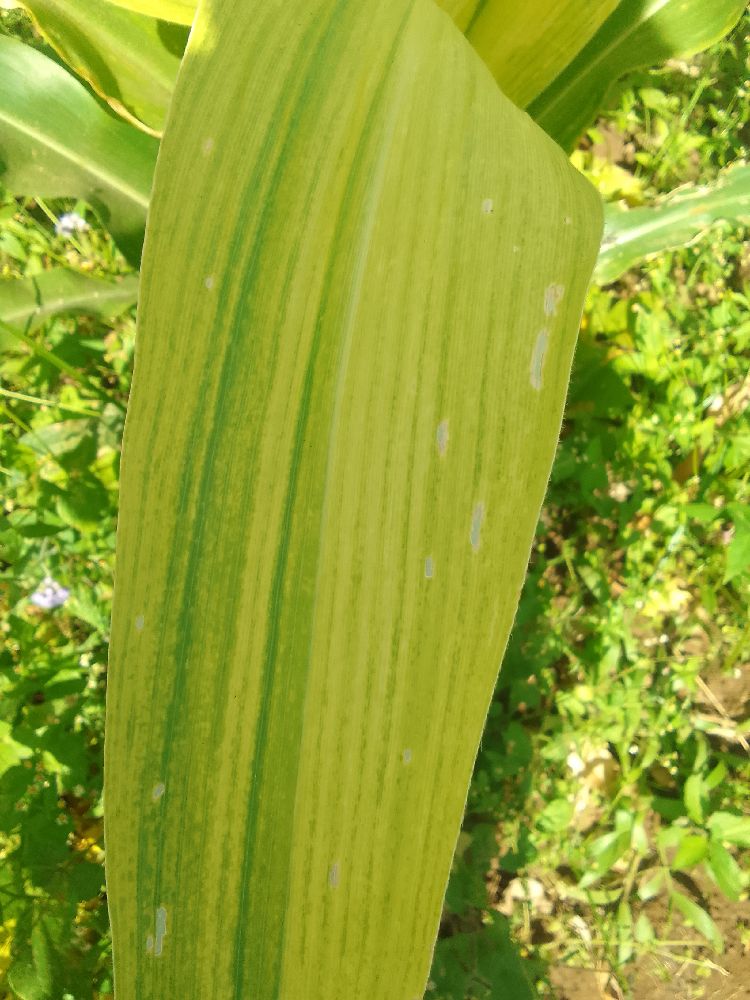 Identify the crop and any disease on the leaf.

maize, maize lethal necrosis
